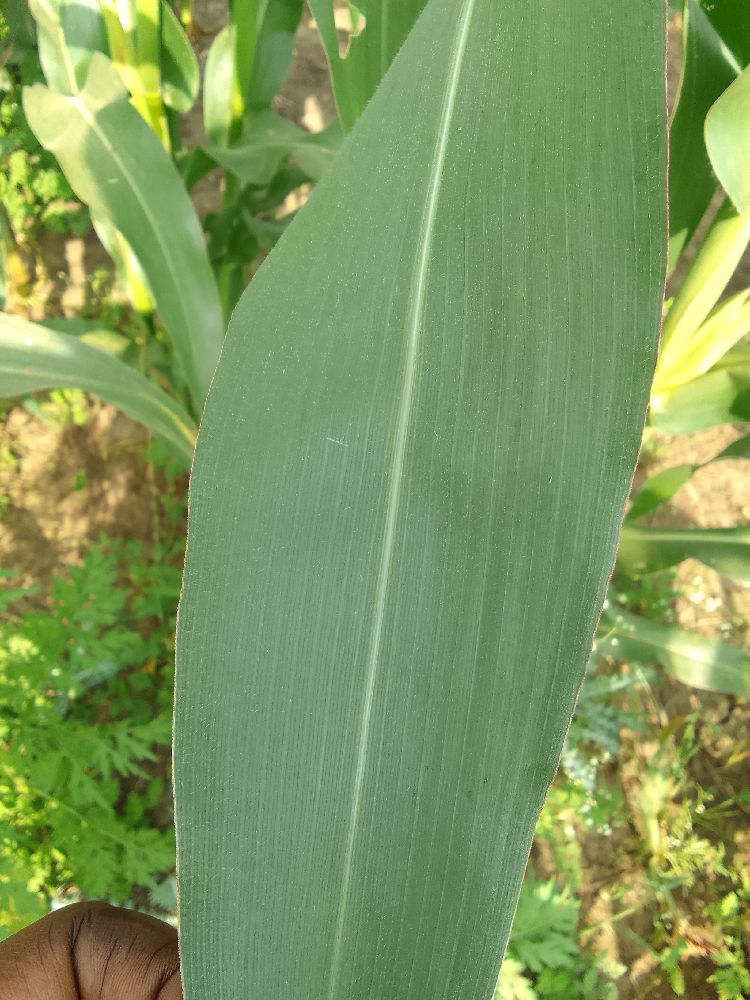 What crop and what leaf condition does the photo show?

maize, healthy
